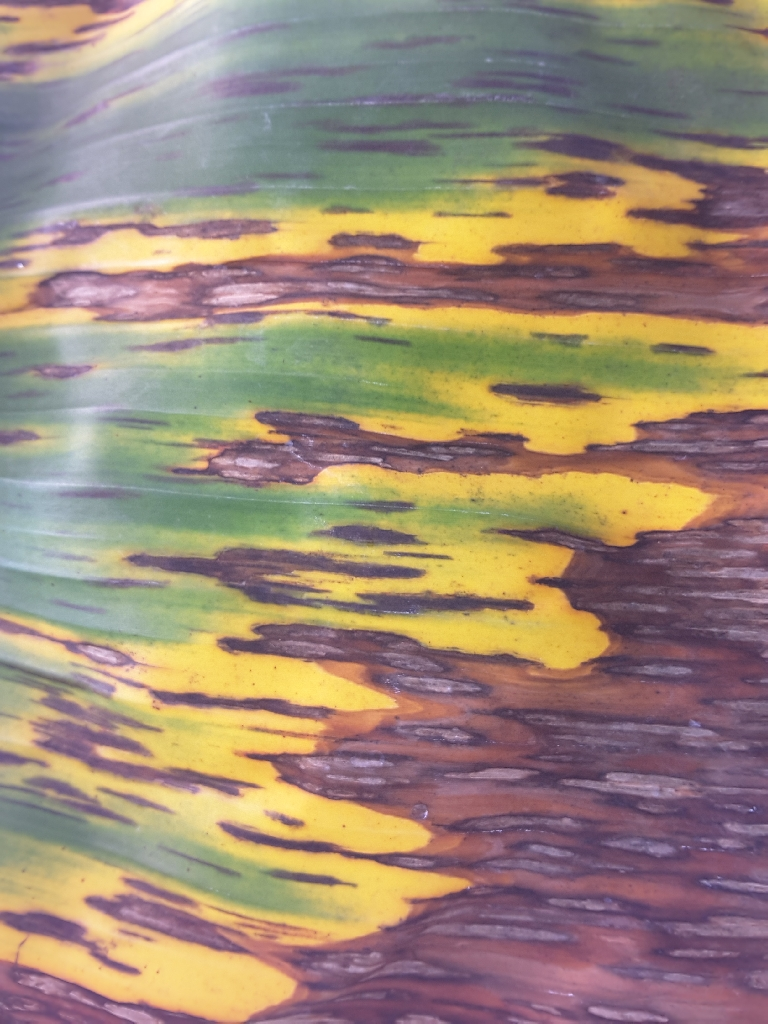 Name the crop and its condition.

banana, black sigatoka
